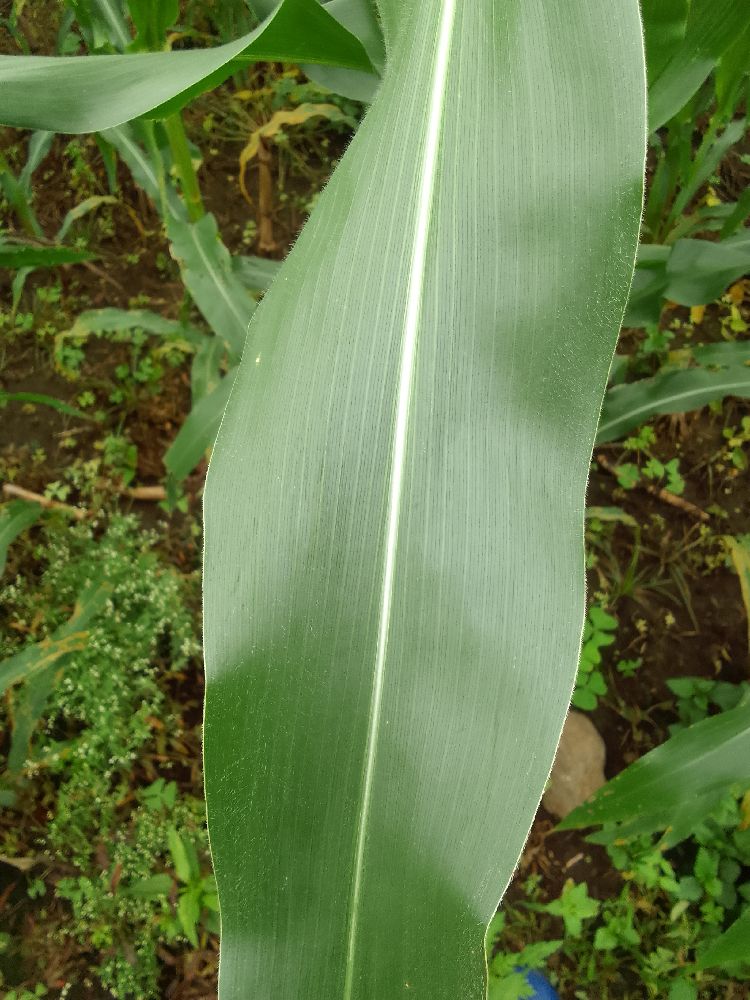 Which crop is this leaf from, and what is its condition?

maize, healthy
